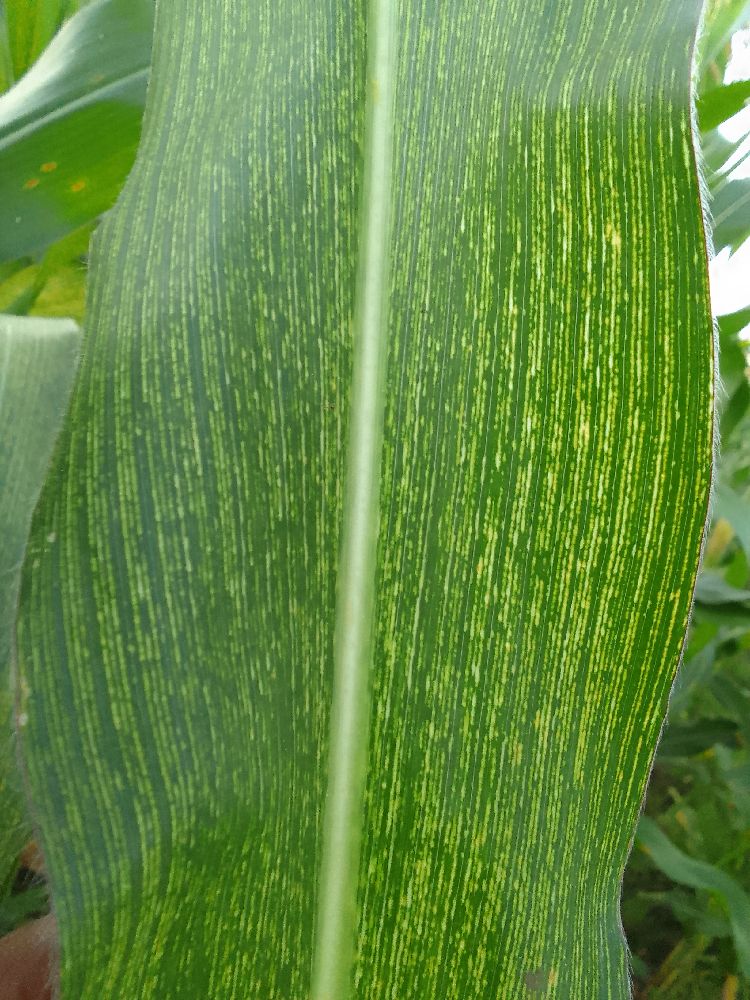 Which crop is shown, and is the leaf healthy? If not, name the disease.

maize, maize streak virus
